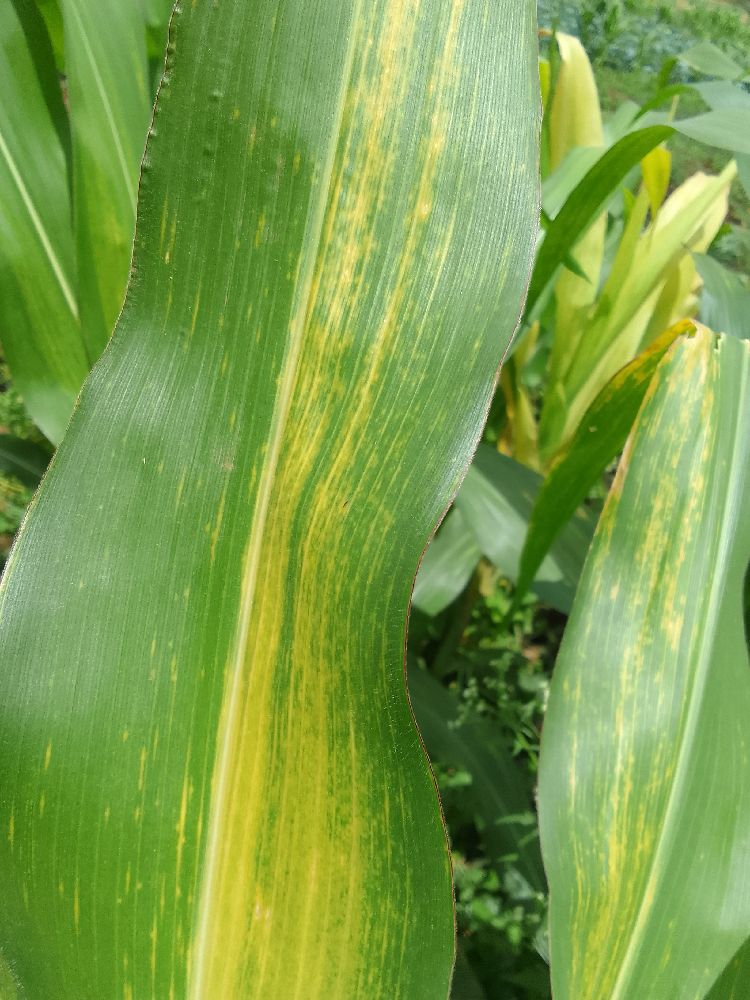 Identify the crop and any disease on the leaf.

maize, maize lethal necrosis
